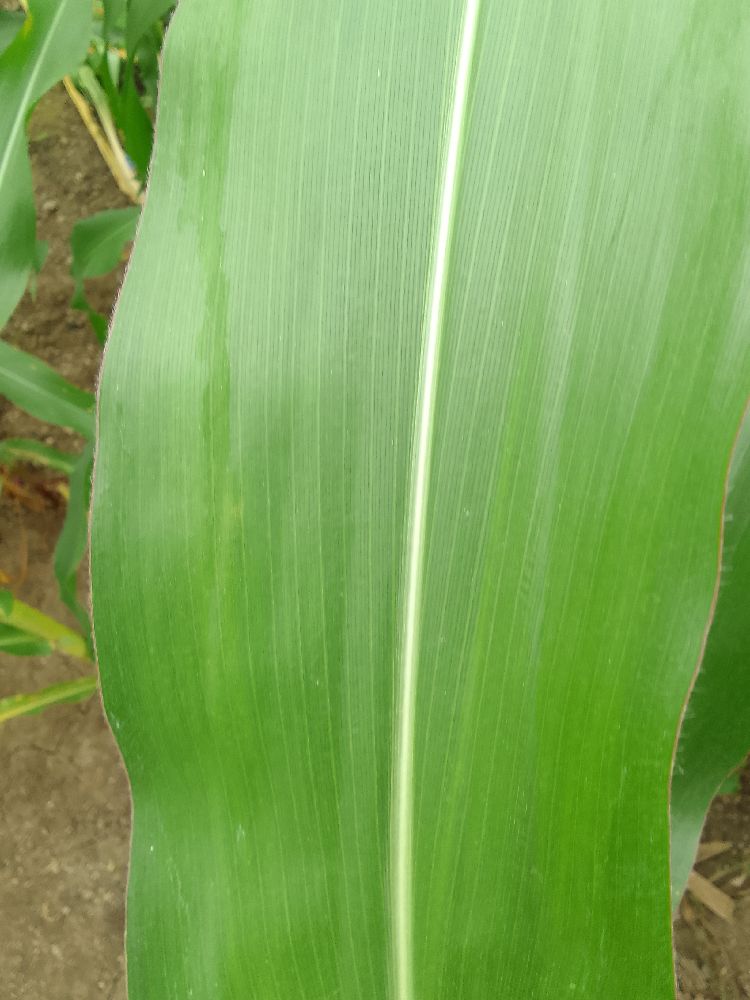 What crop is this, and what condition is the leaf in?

maize, healthy
